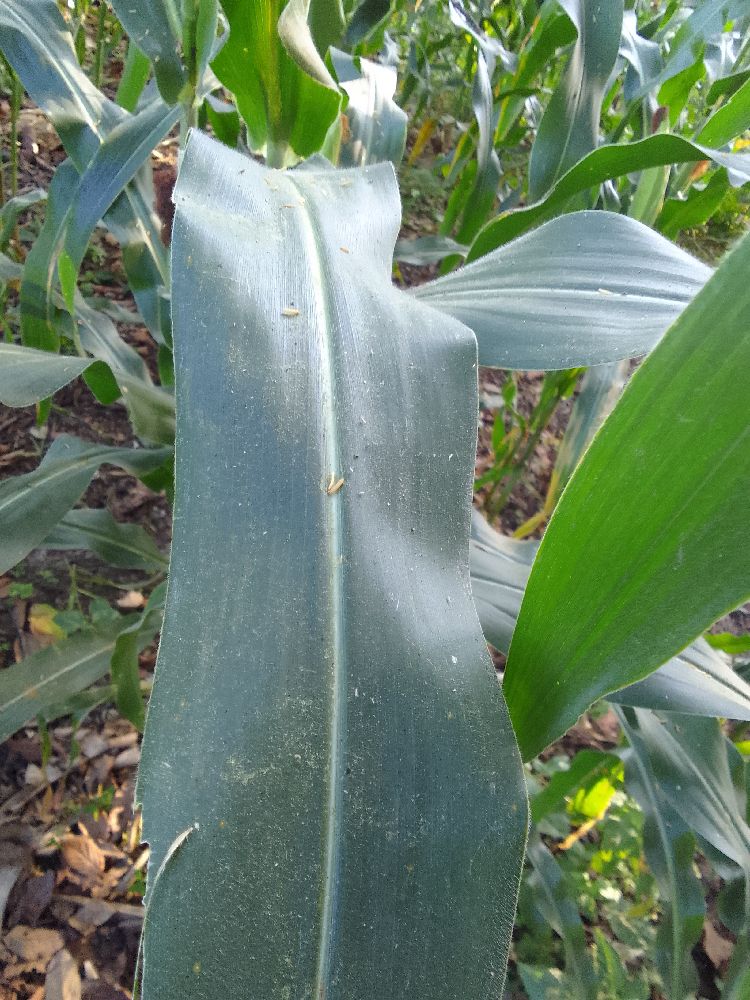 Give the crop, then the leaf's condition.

maize, healthy
